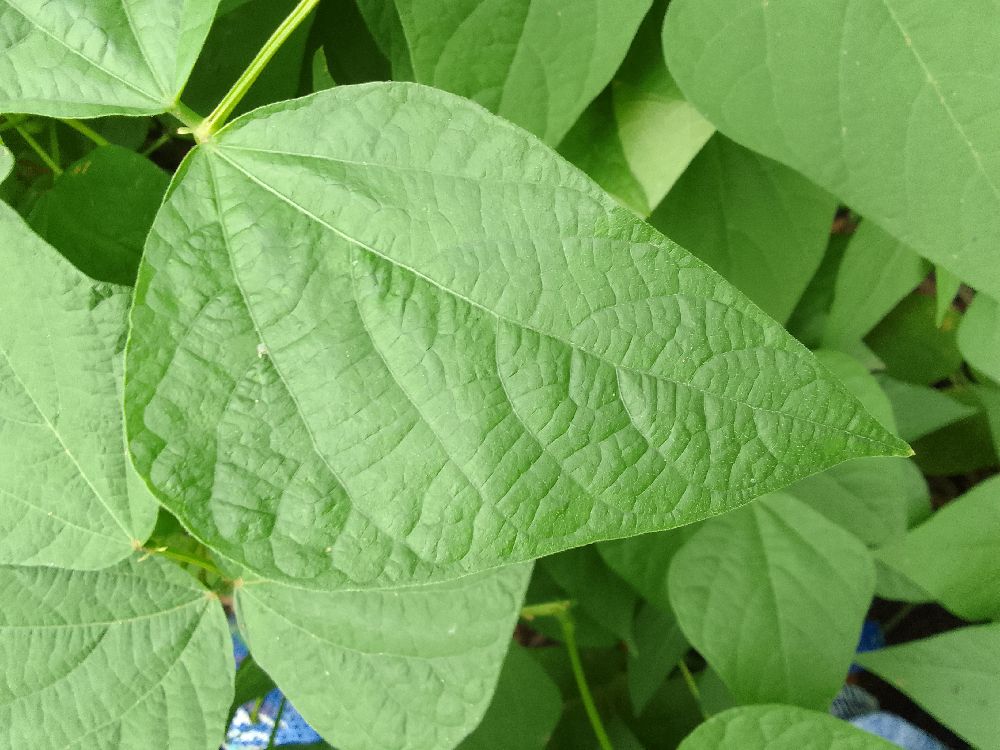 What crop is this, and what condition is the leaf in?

common bean, healthy
